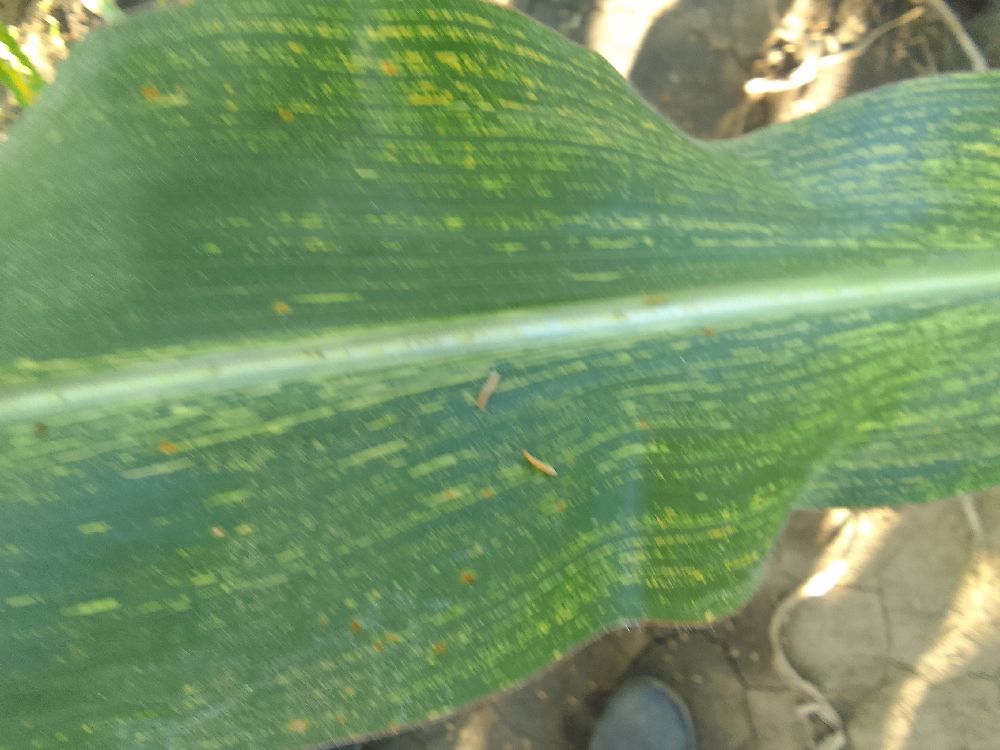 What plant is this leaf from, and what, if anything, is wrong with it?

maize, maize streak virus
